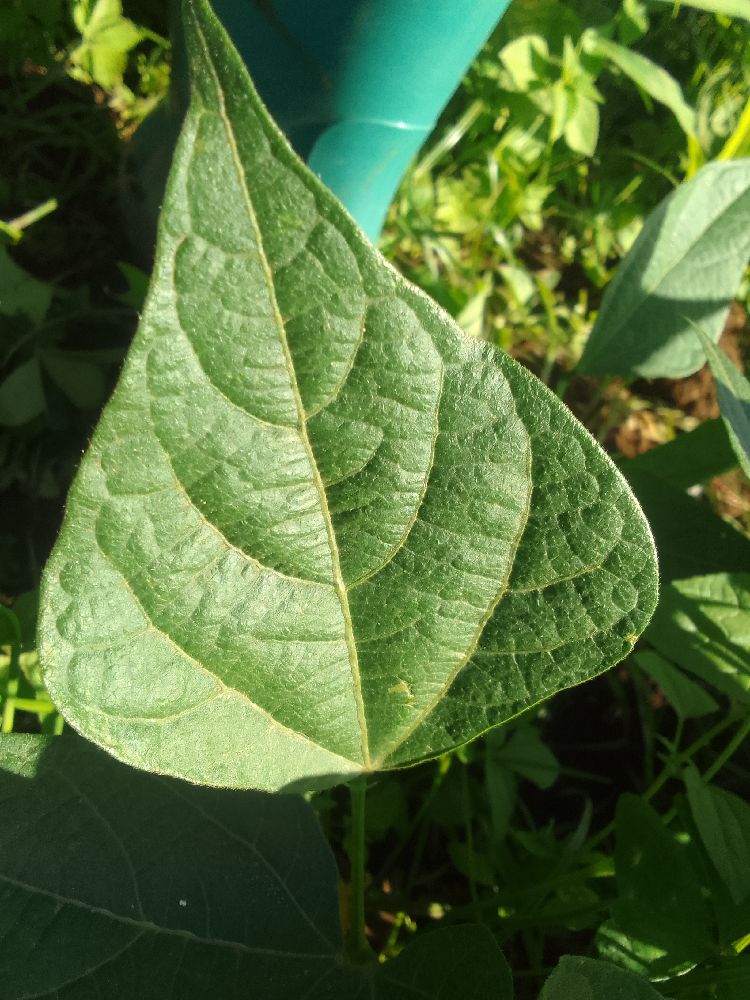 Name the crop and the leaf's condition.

common bean, healthy
